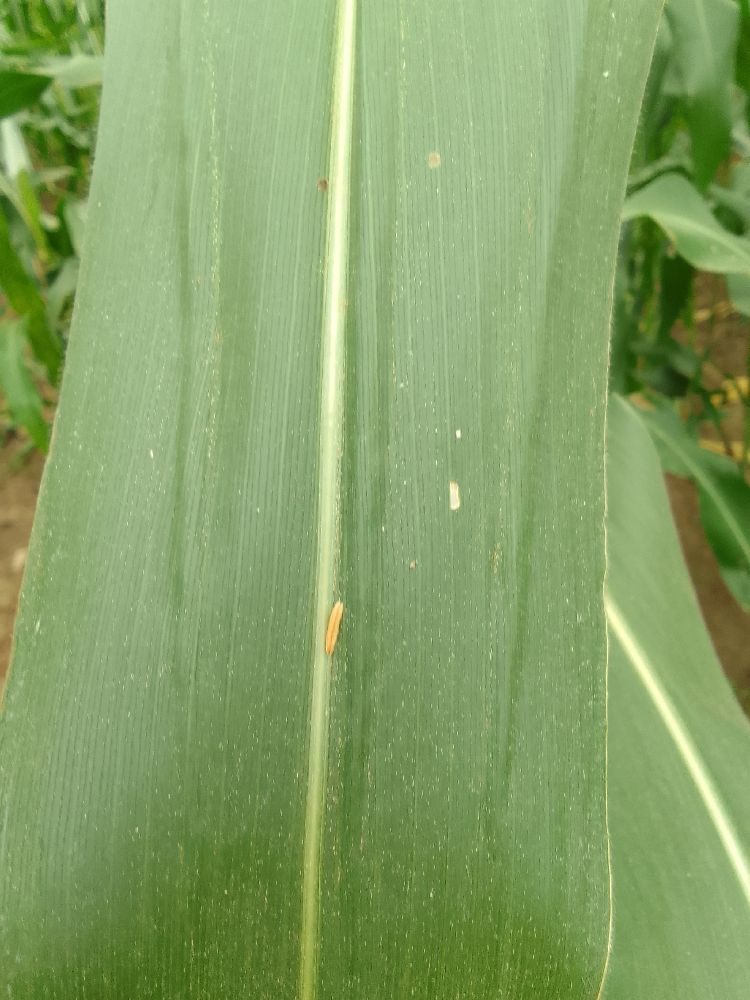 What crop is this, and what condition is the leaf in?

maize, healthy
